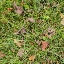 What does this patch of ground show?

grass
